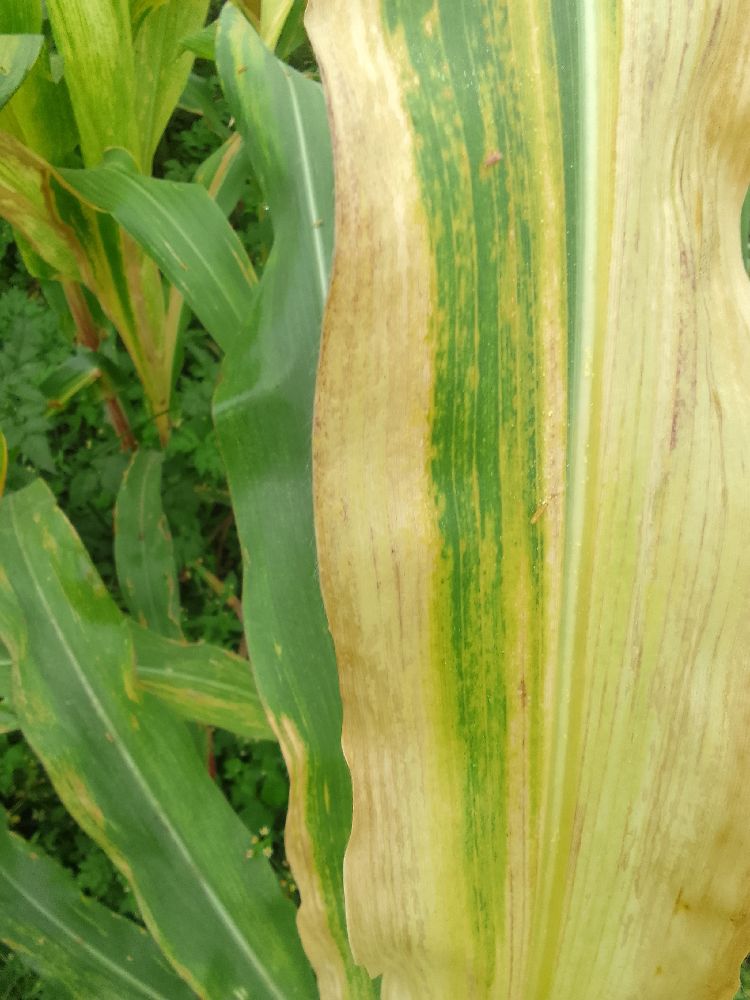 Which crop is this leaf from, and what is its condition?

maize, maize lethal necrosis
